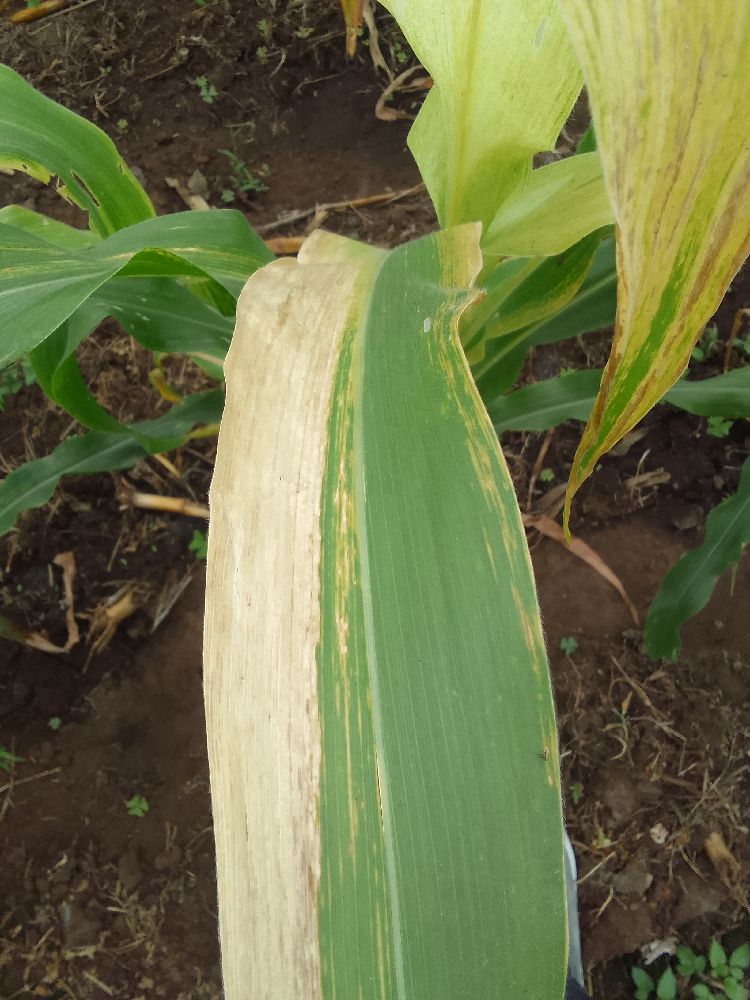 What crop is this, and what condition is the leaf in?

maize, maize lethal necrosis
